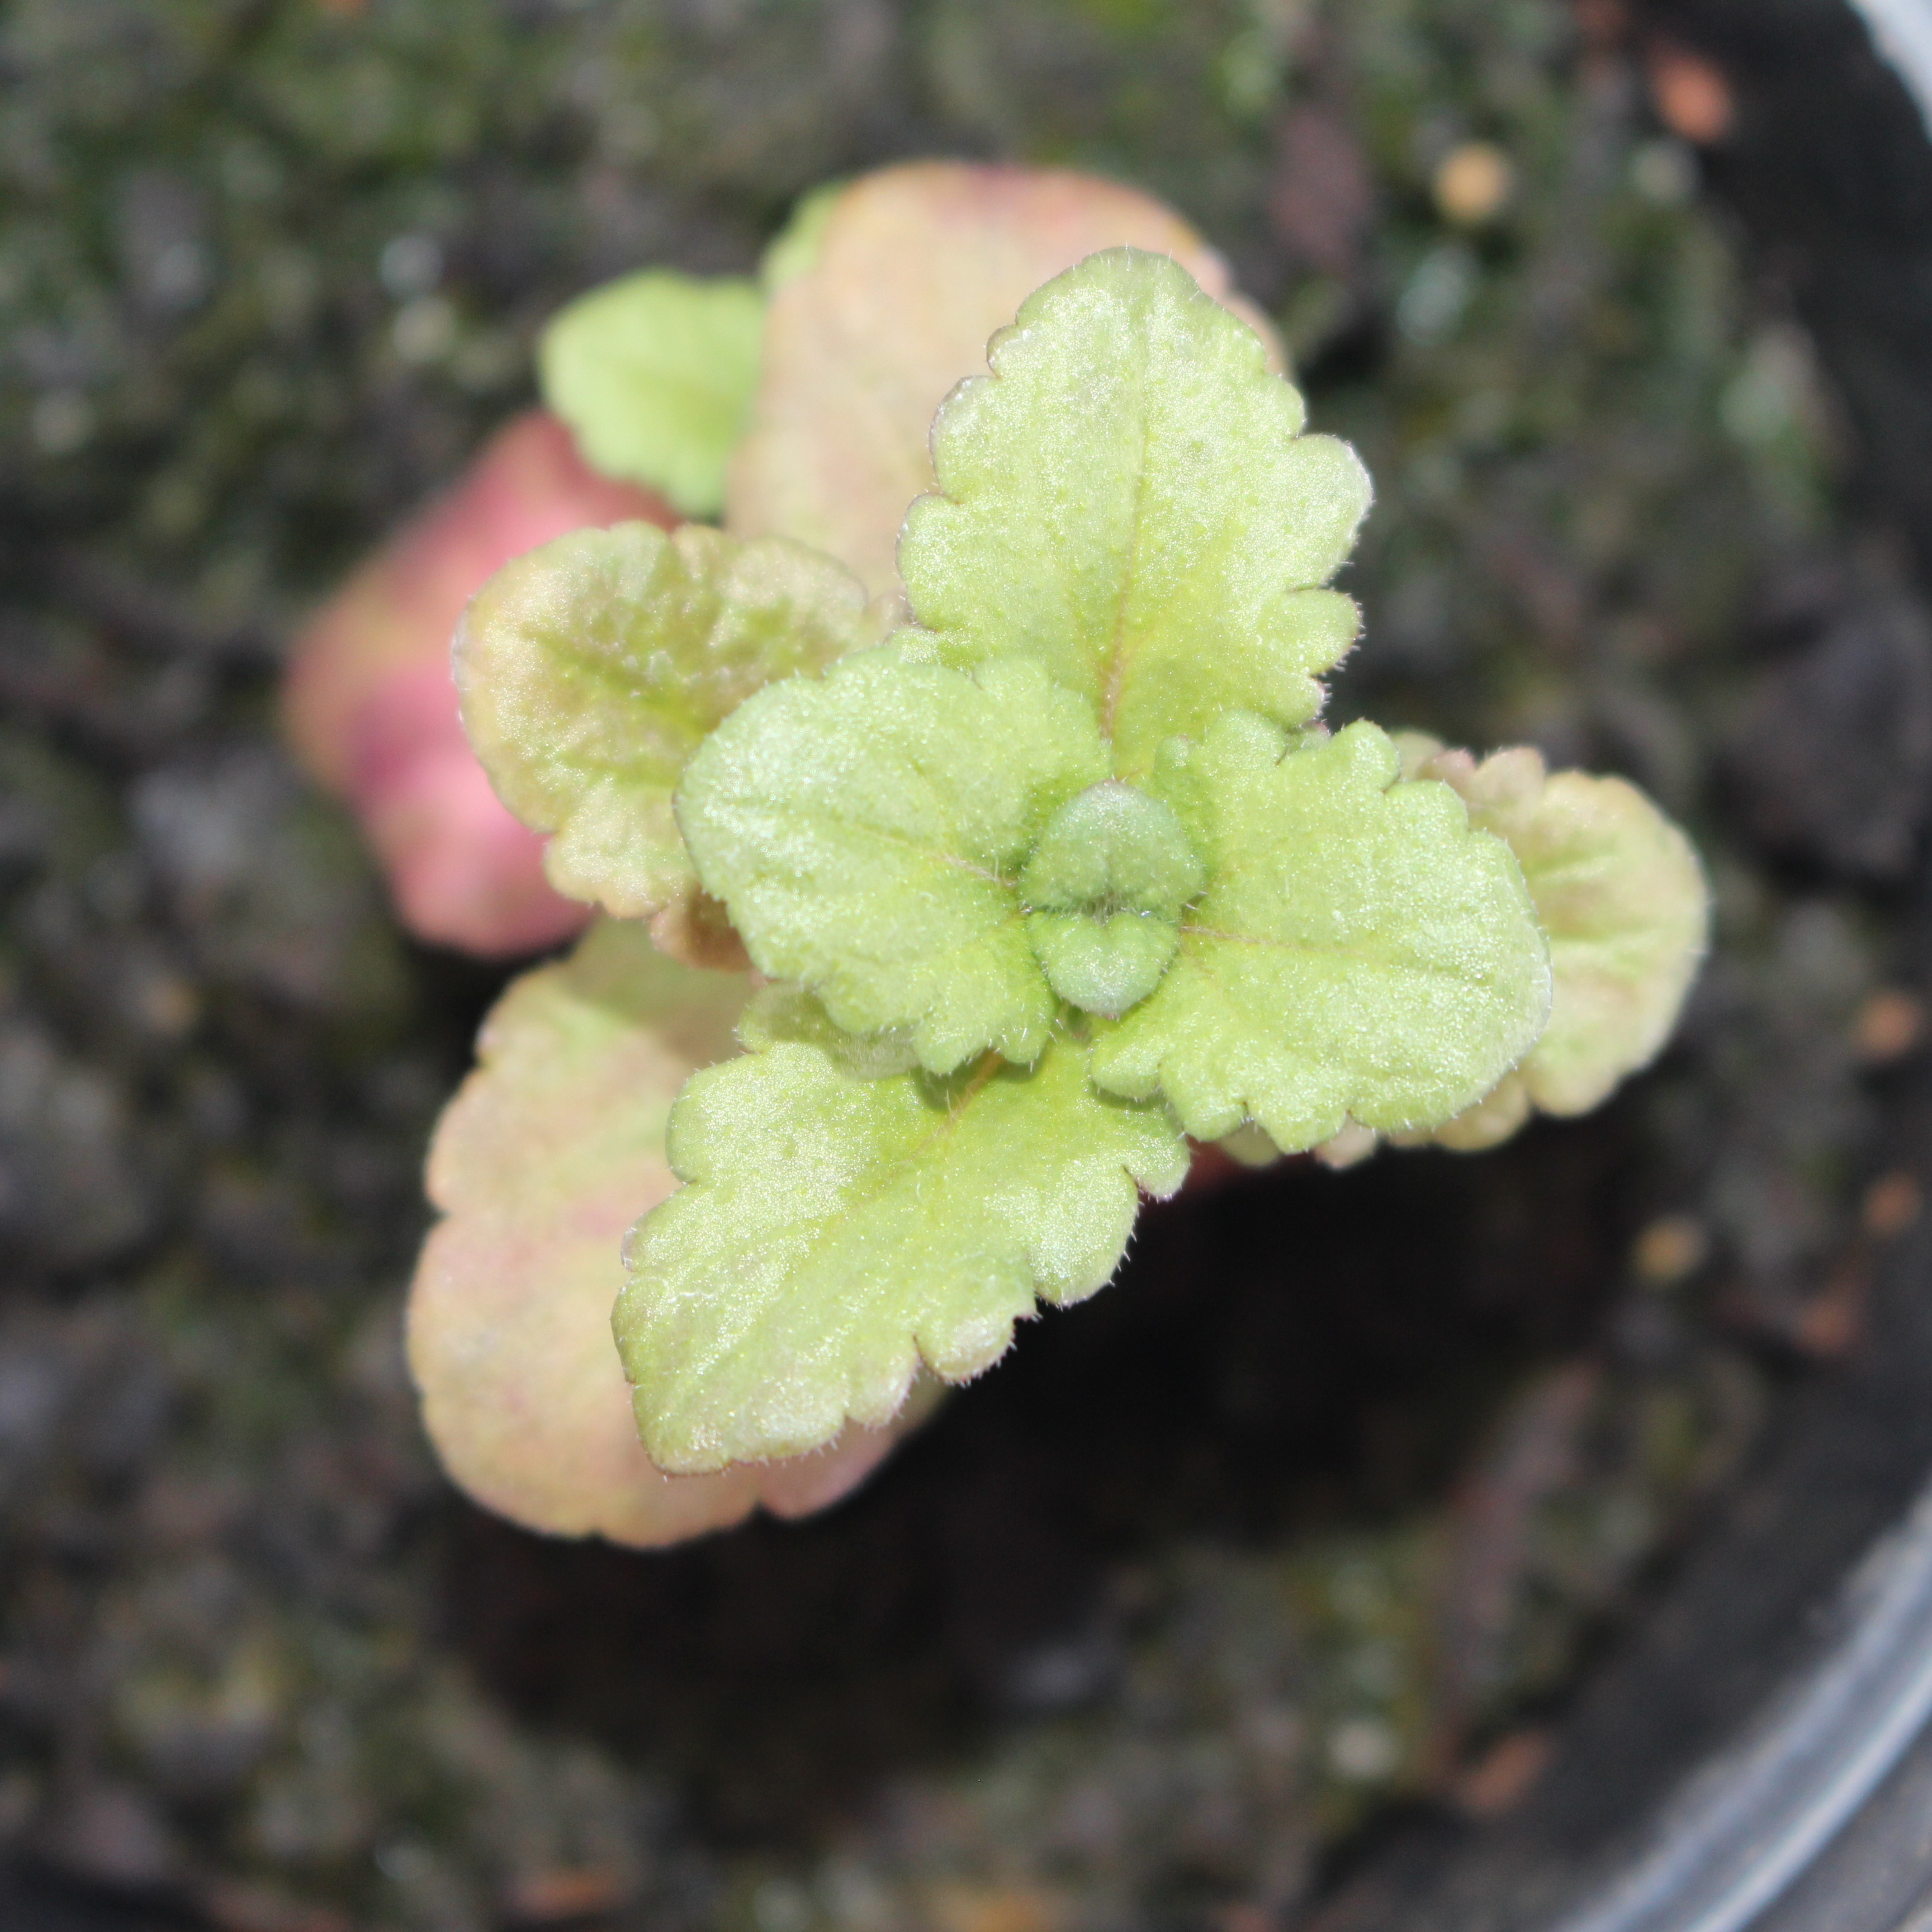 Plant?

Veronica persica
